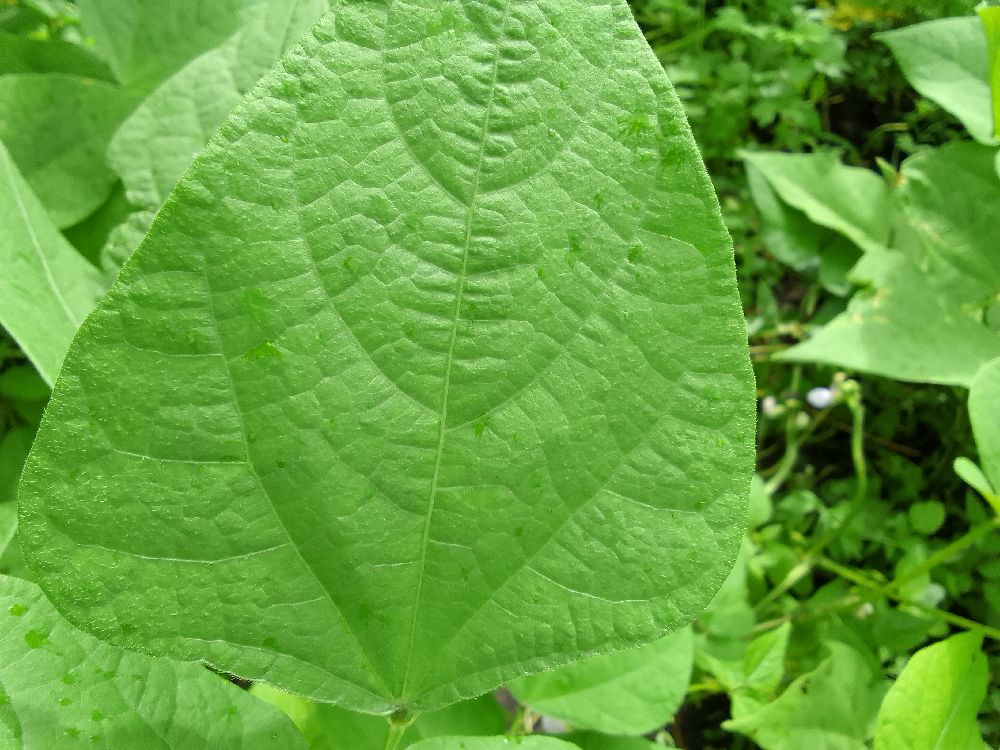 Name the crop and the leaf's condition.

common bean, healthy
